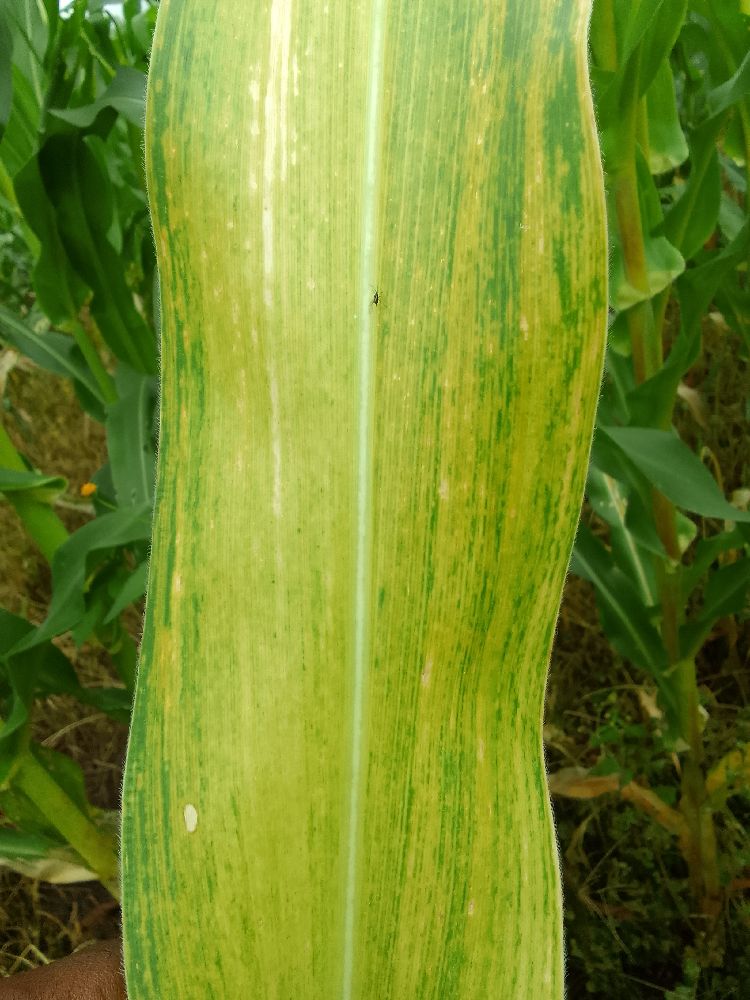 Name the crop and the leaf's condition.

maize, maize lethal necrosis
